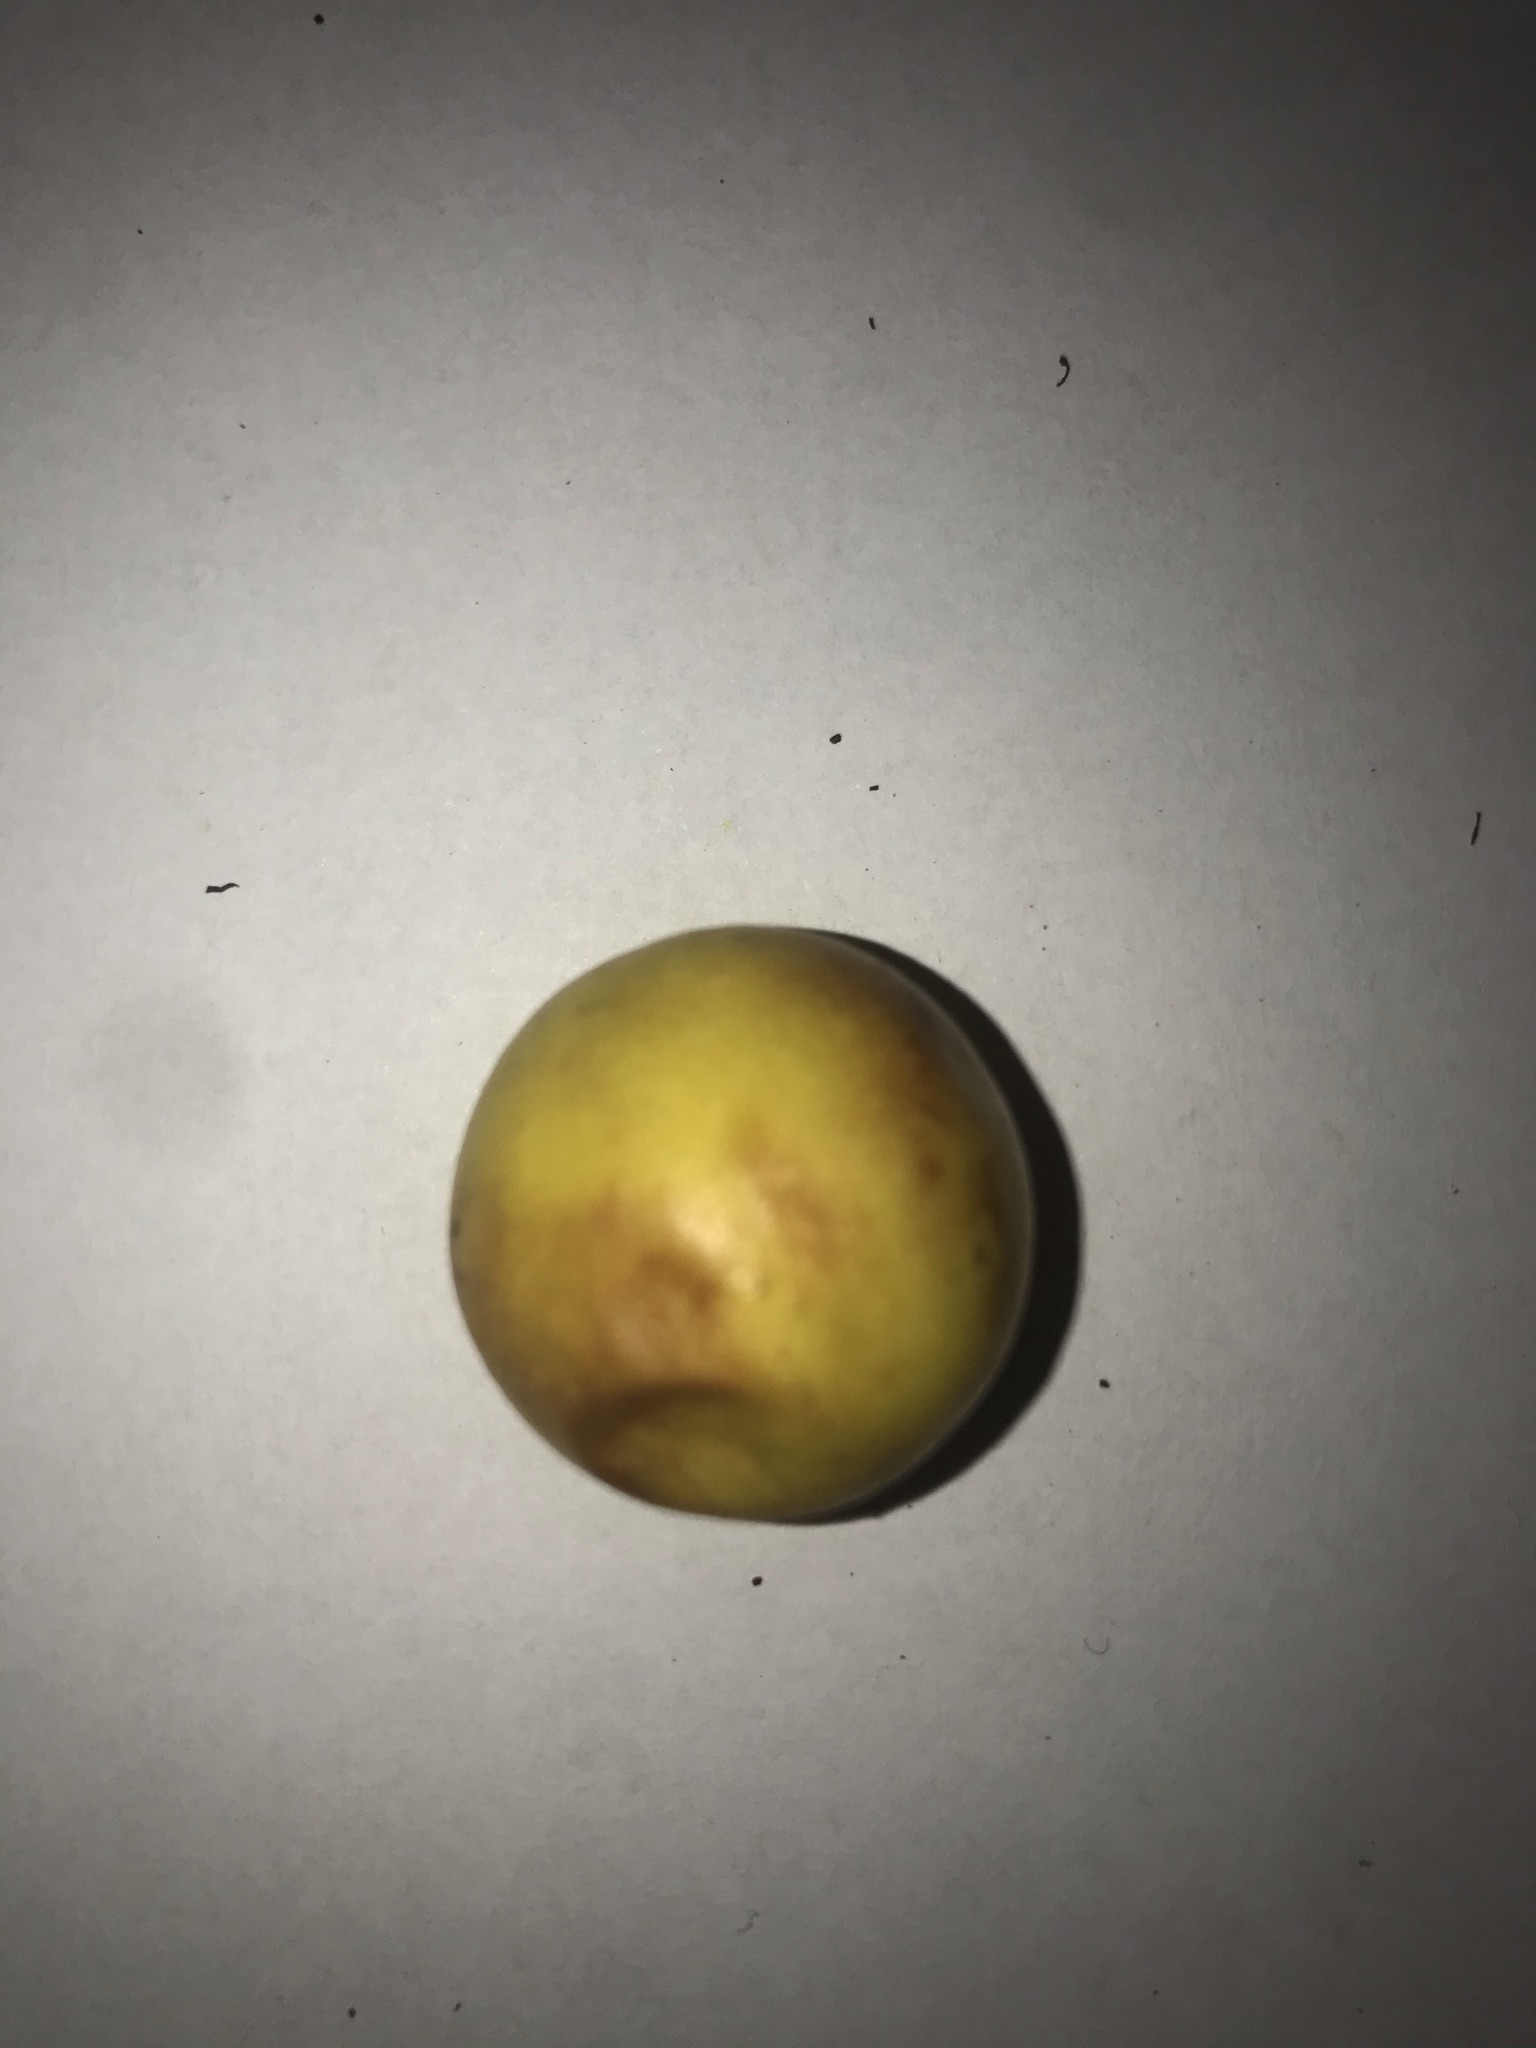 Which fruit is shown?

abiu
